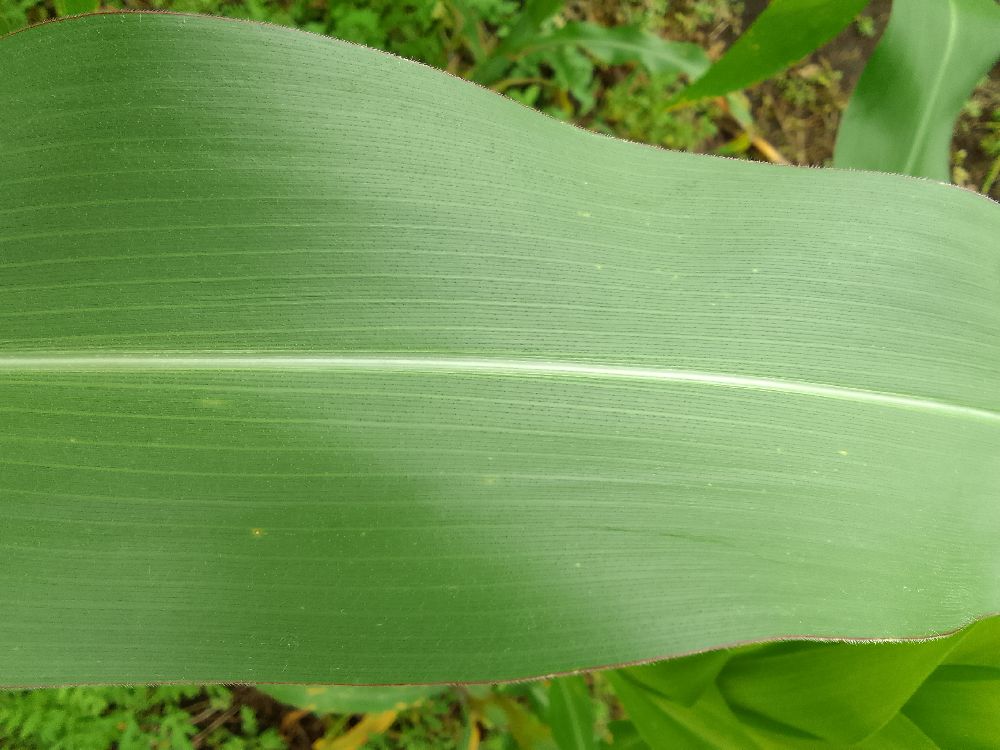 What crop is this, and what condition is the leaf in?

maize, healthy
